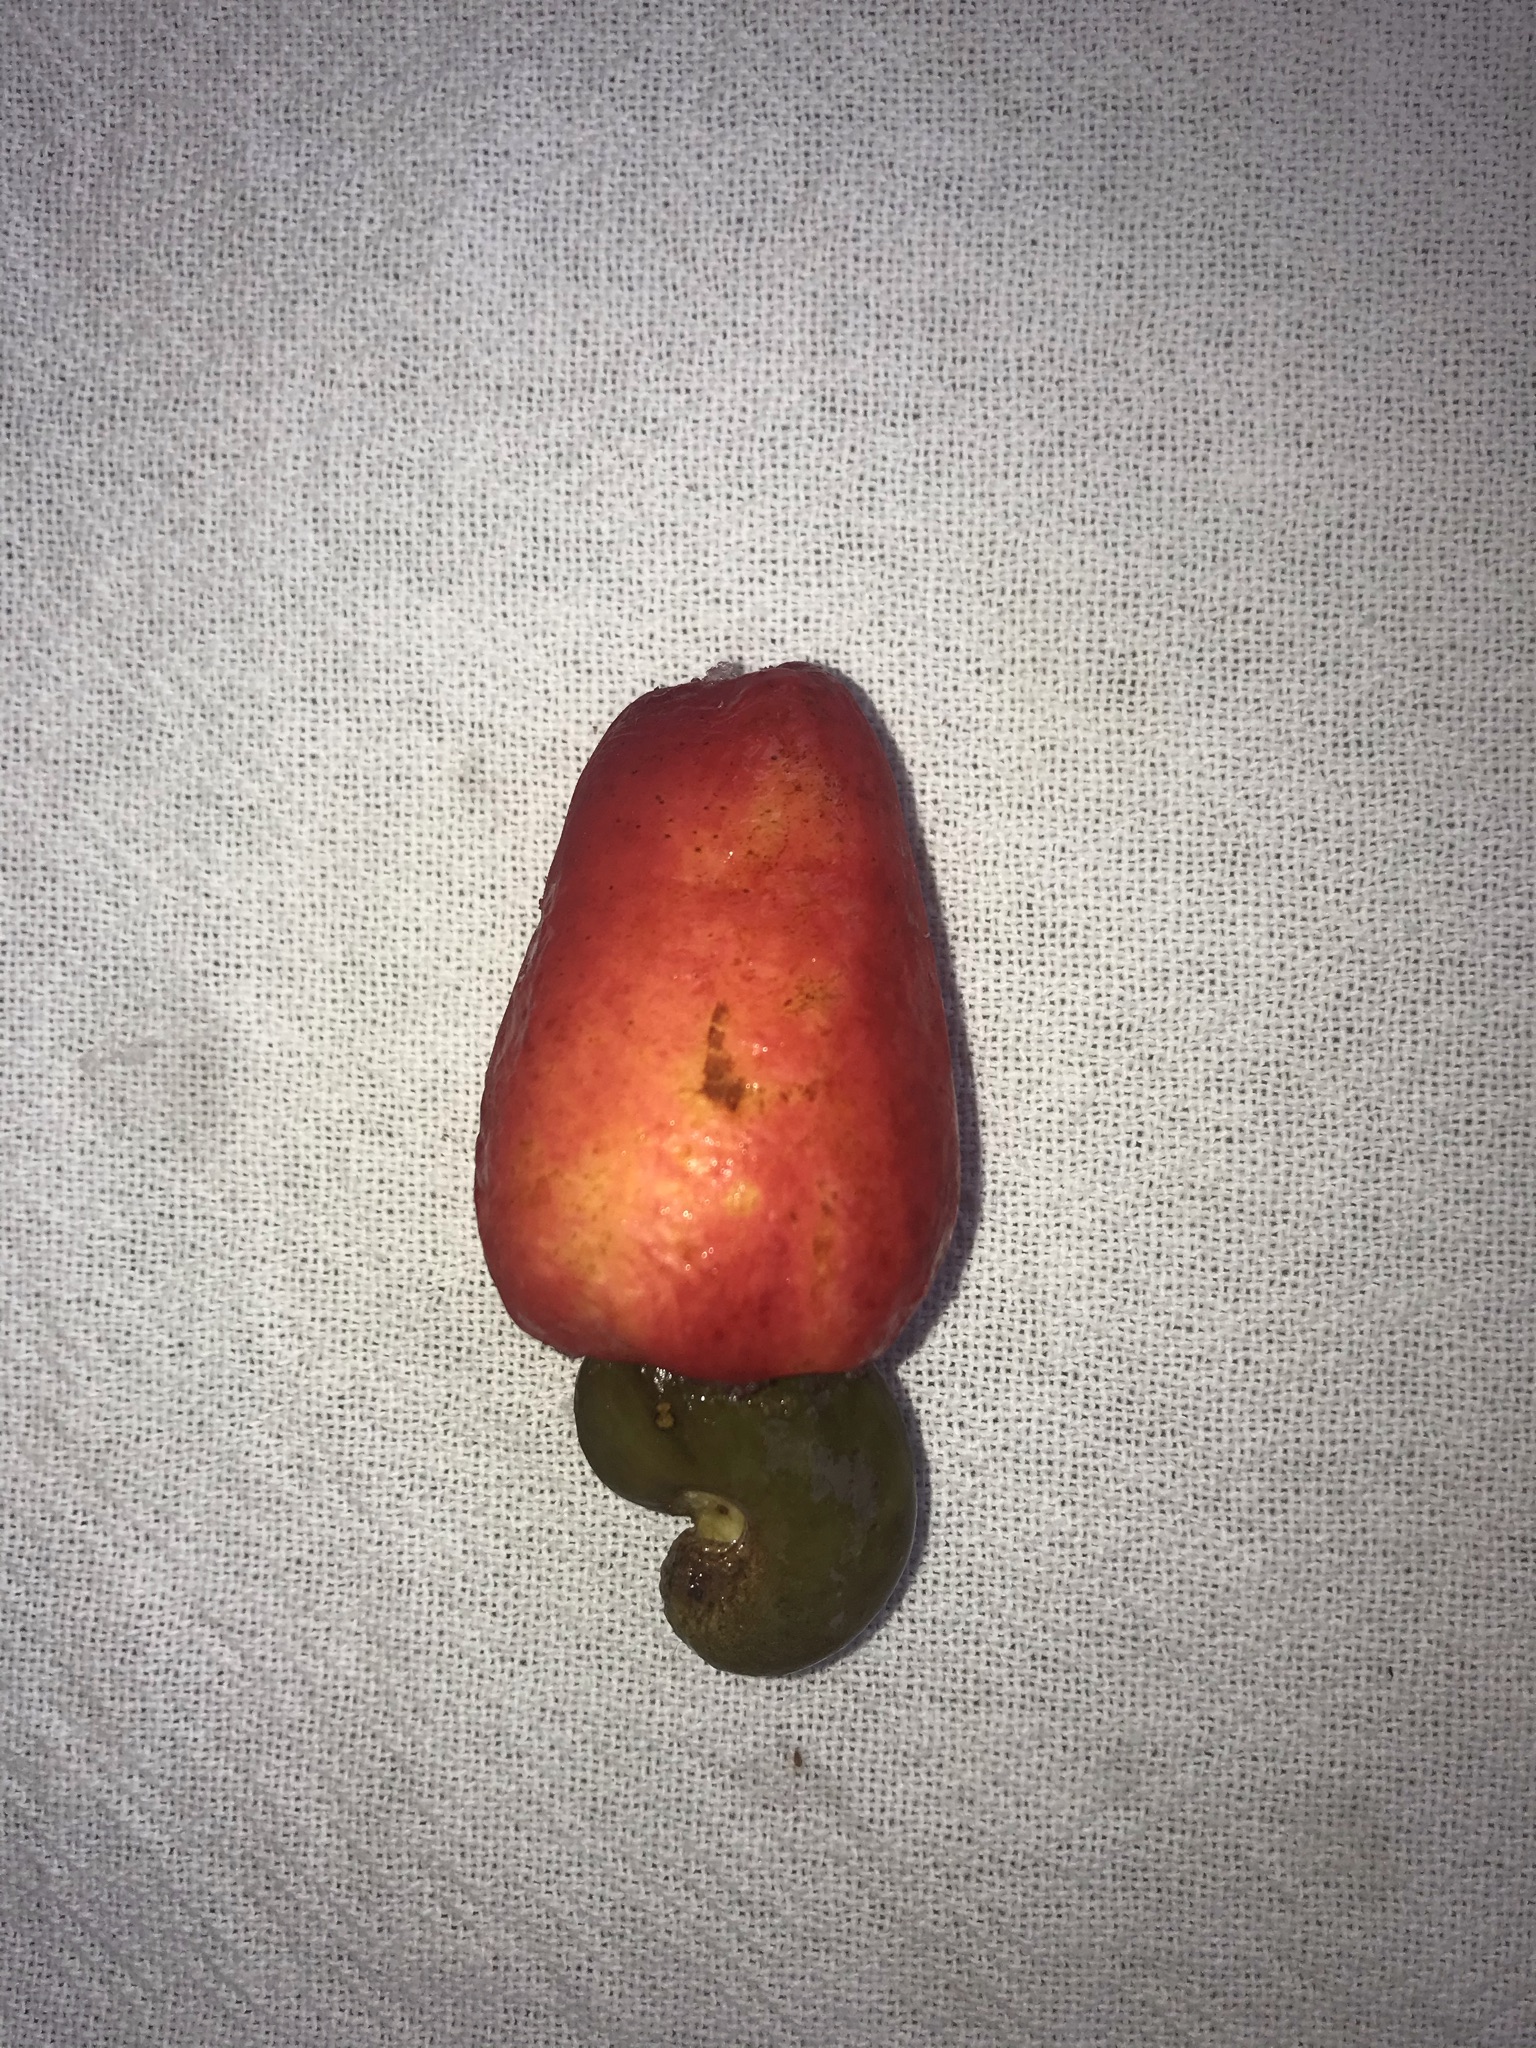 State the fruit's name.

caju vermelho
